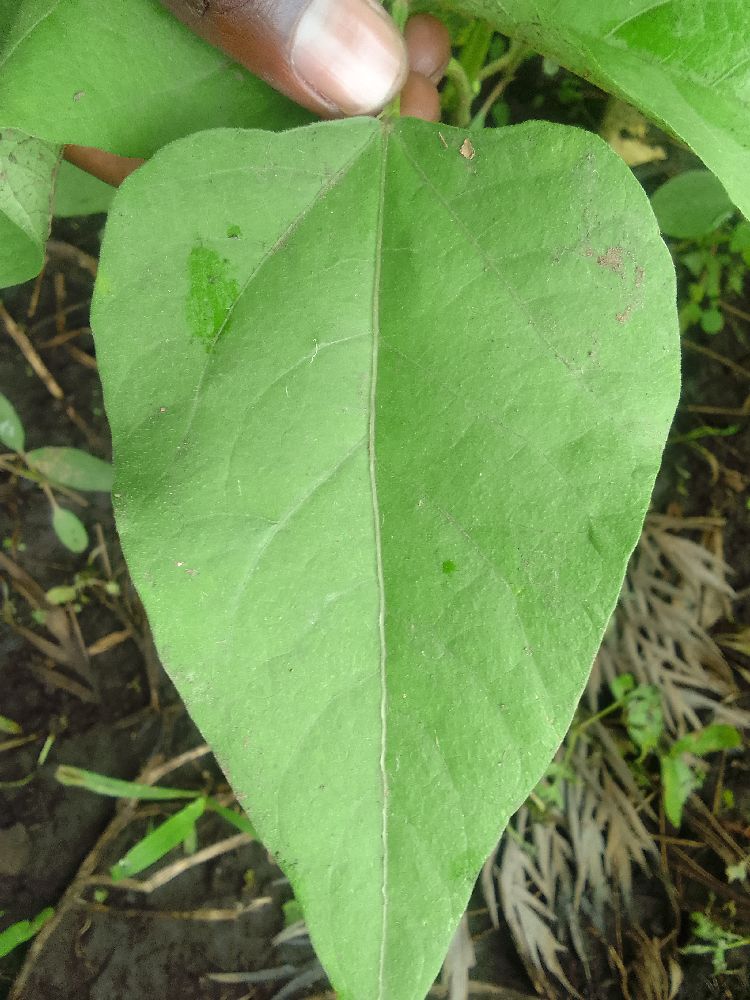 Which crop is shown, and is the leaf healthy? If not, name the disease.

common bean, healthy
